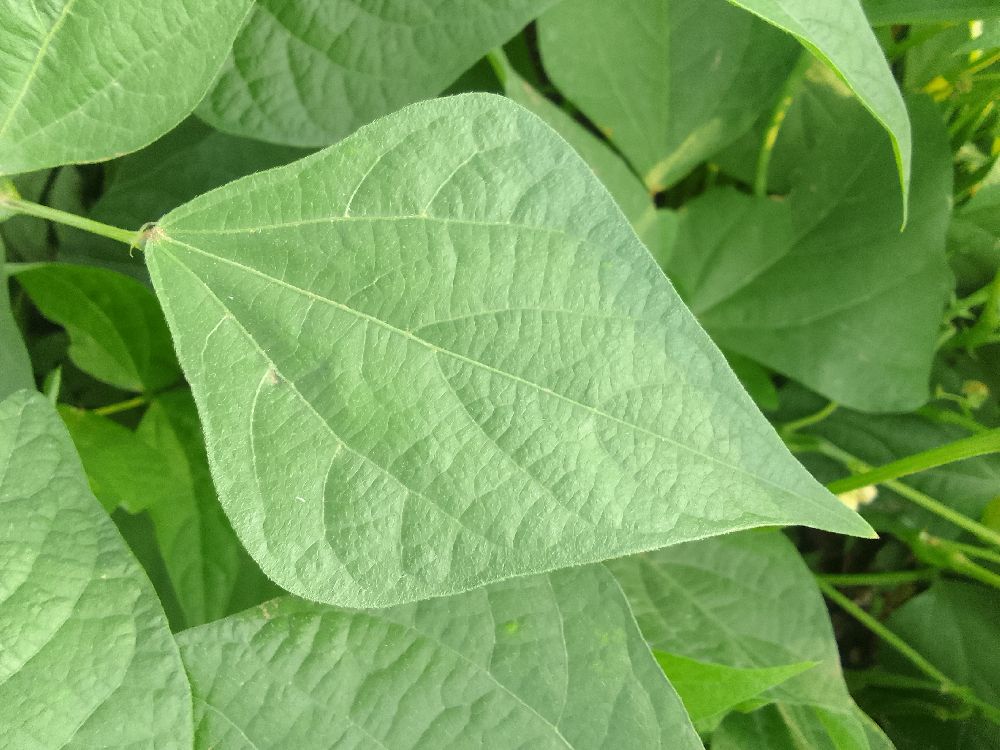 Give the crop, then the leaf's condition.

common bean, healthy
